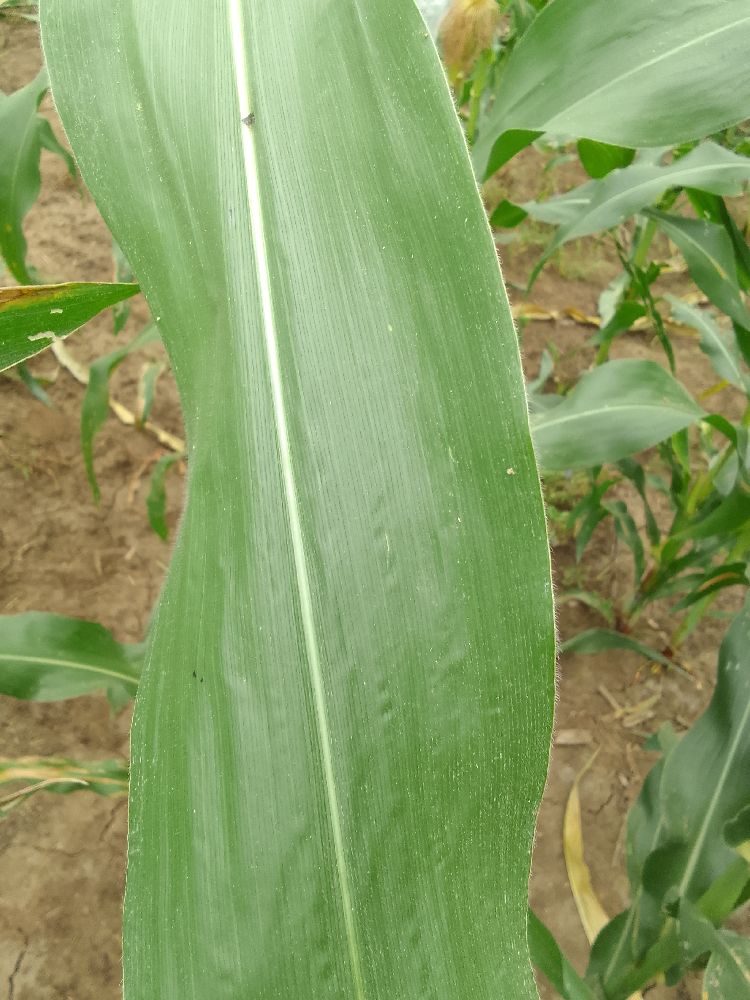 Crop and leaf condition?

maize, healthy
